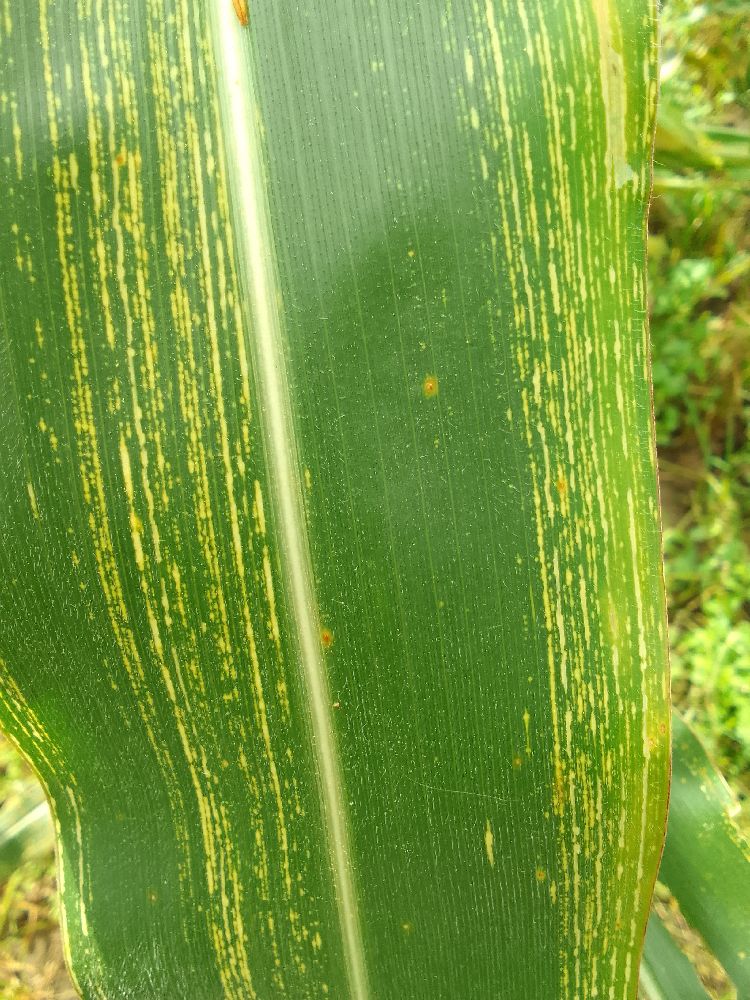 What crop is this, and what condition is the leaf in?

maize, maize streak virus
